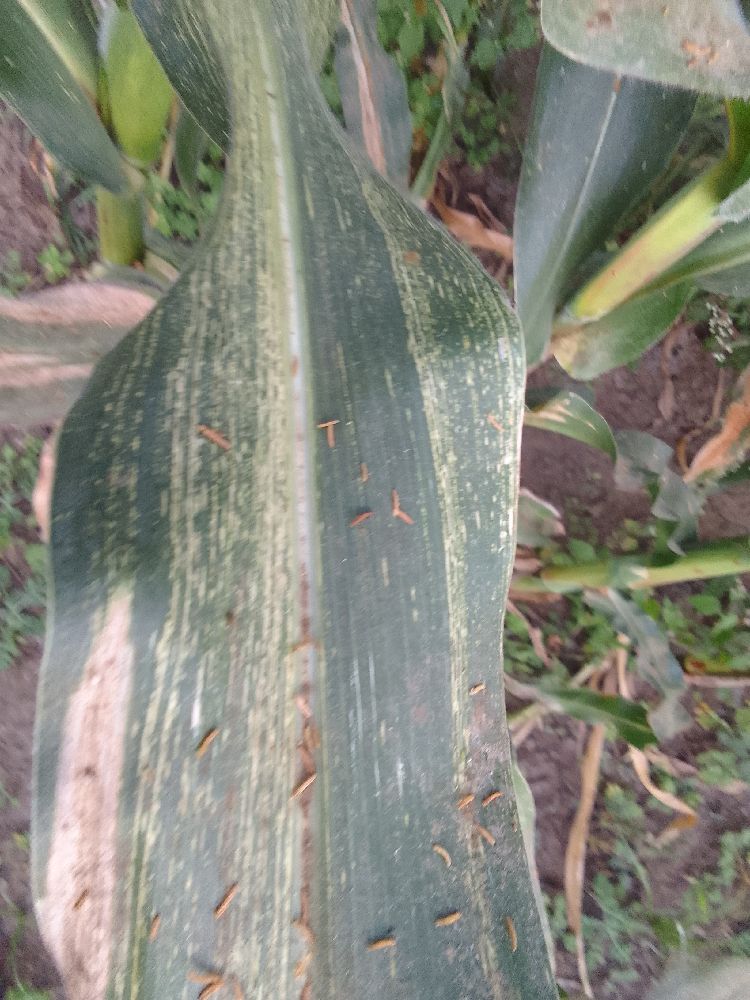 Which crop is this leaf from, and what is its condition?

maize, maize streak virus
